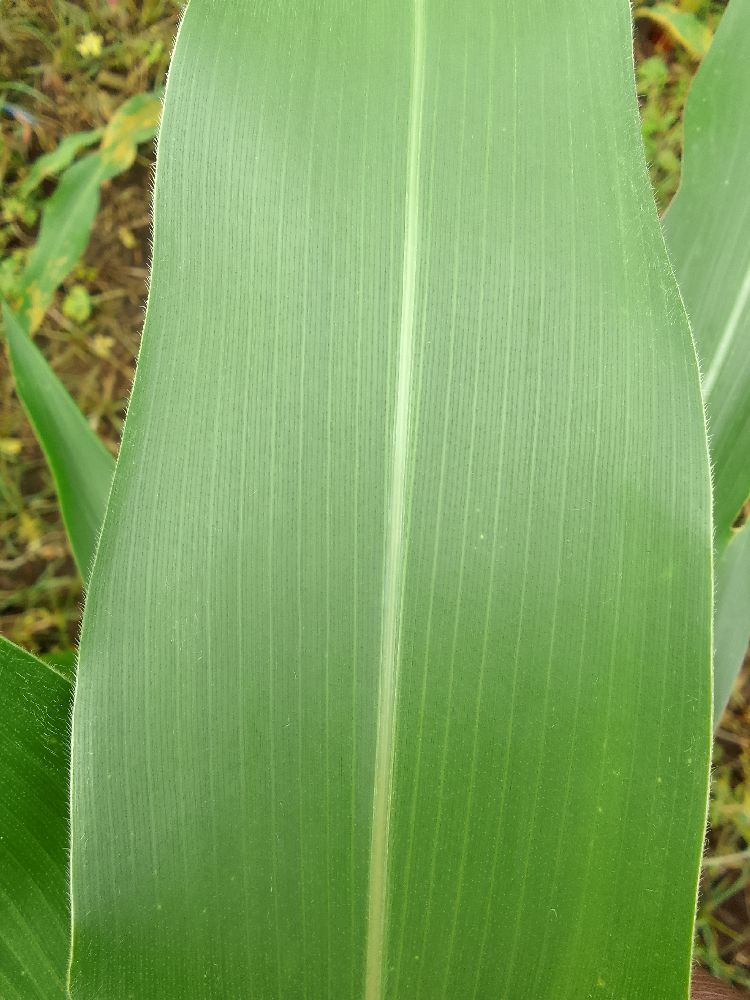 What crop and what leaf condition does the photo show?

maize, healthy
